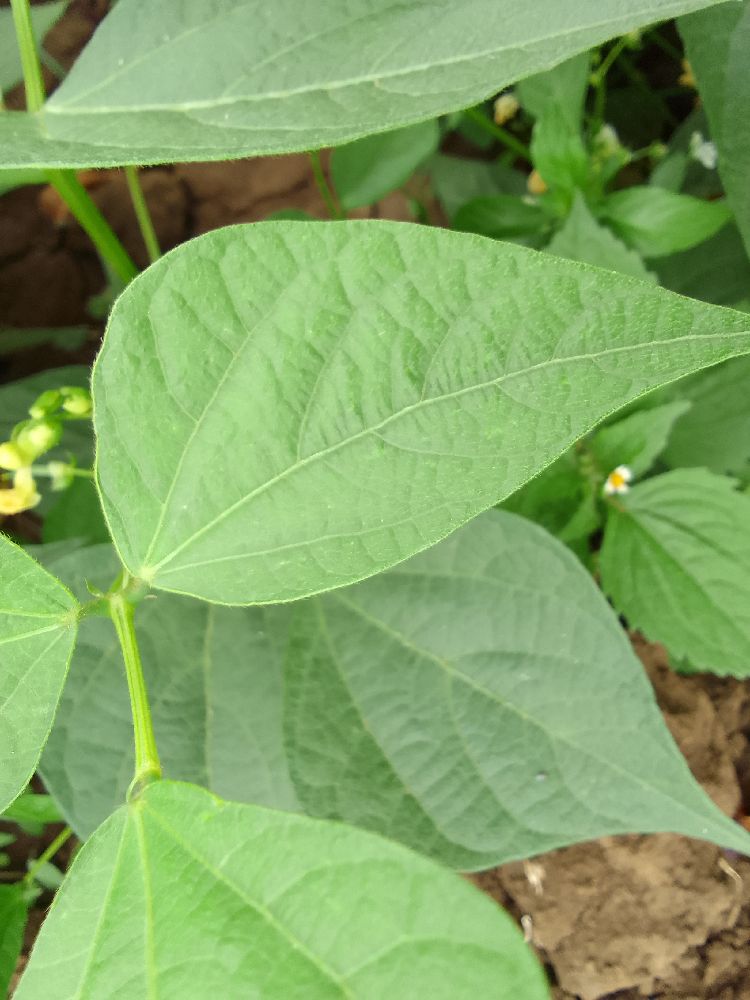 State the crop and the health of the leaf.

common bean, healthy
